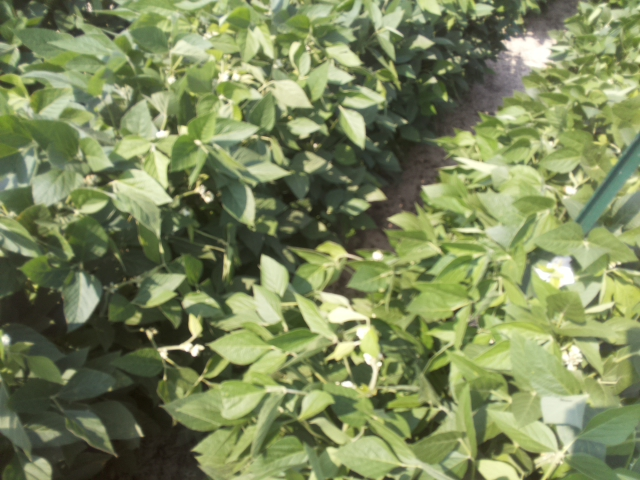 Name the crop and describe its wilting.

soybean, leaflets folding inward at secondary pulvinus with no turgor loss in leaflets or petioles
